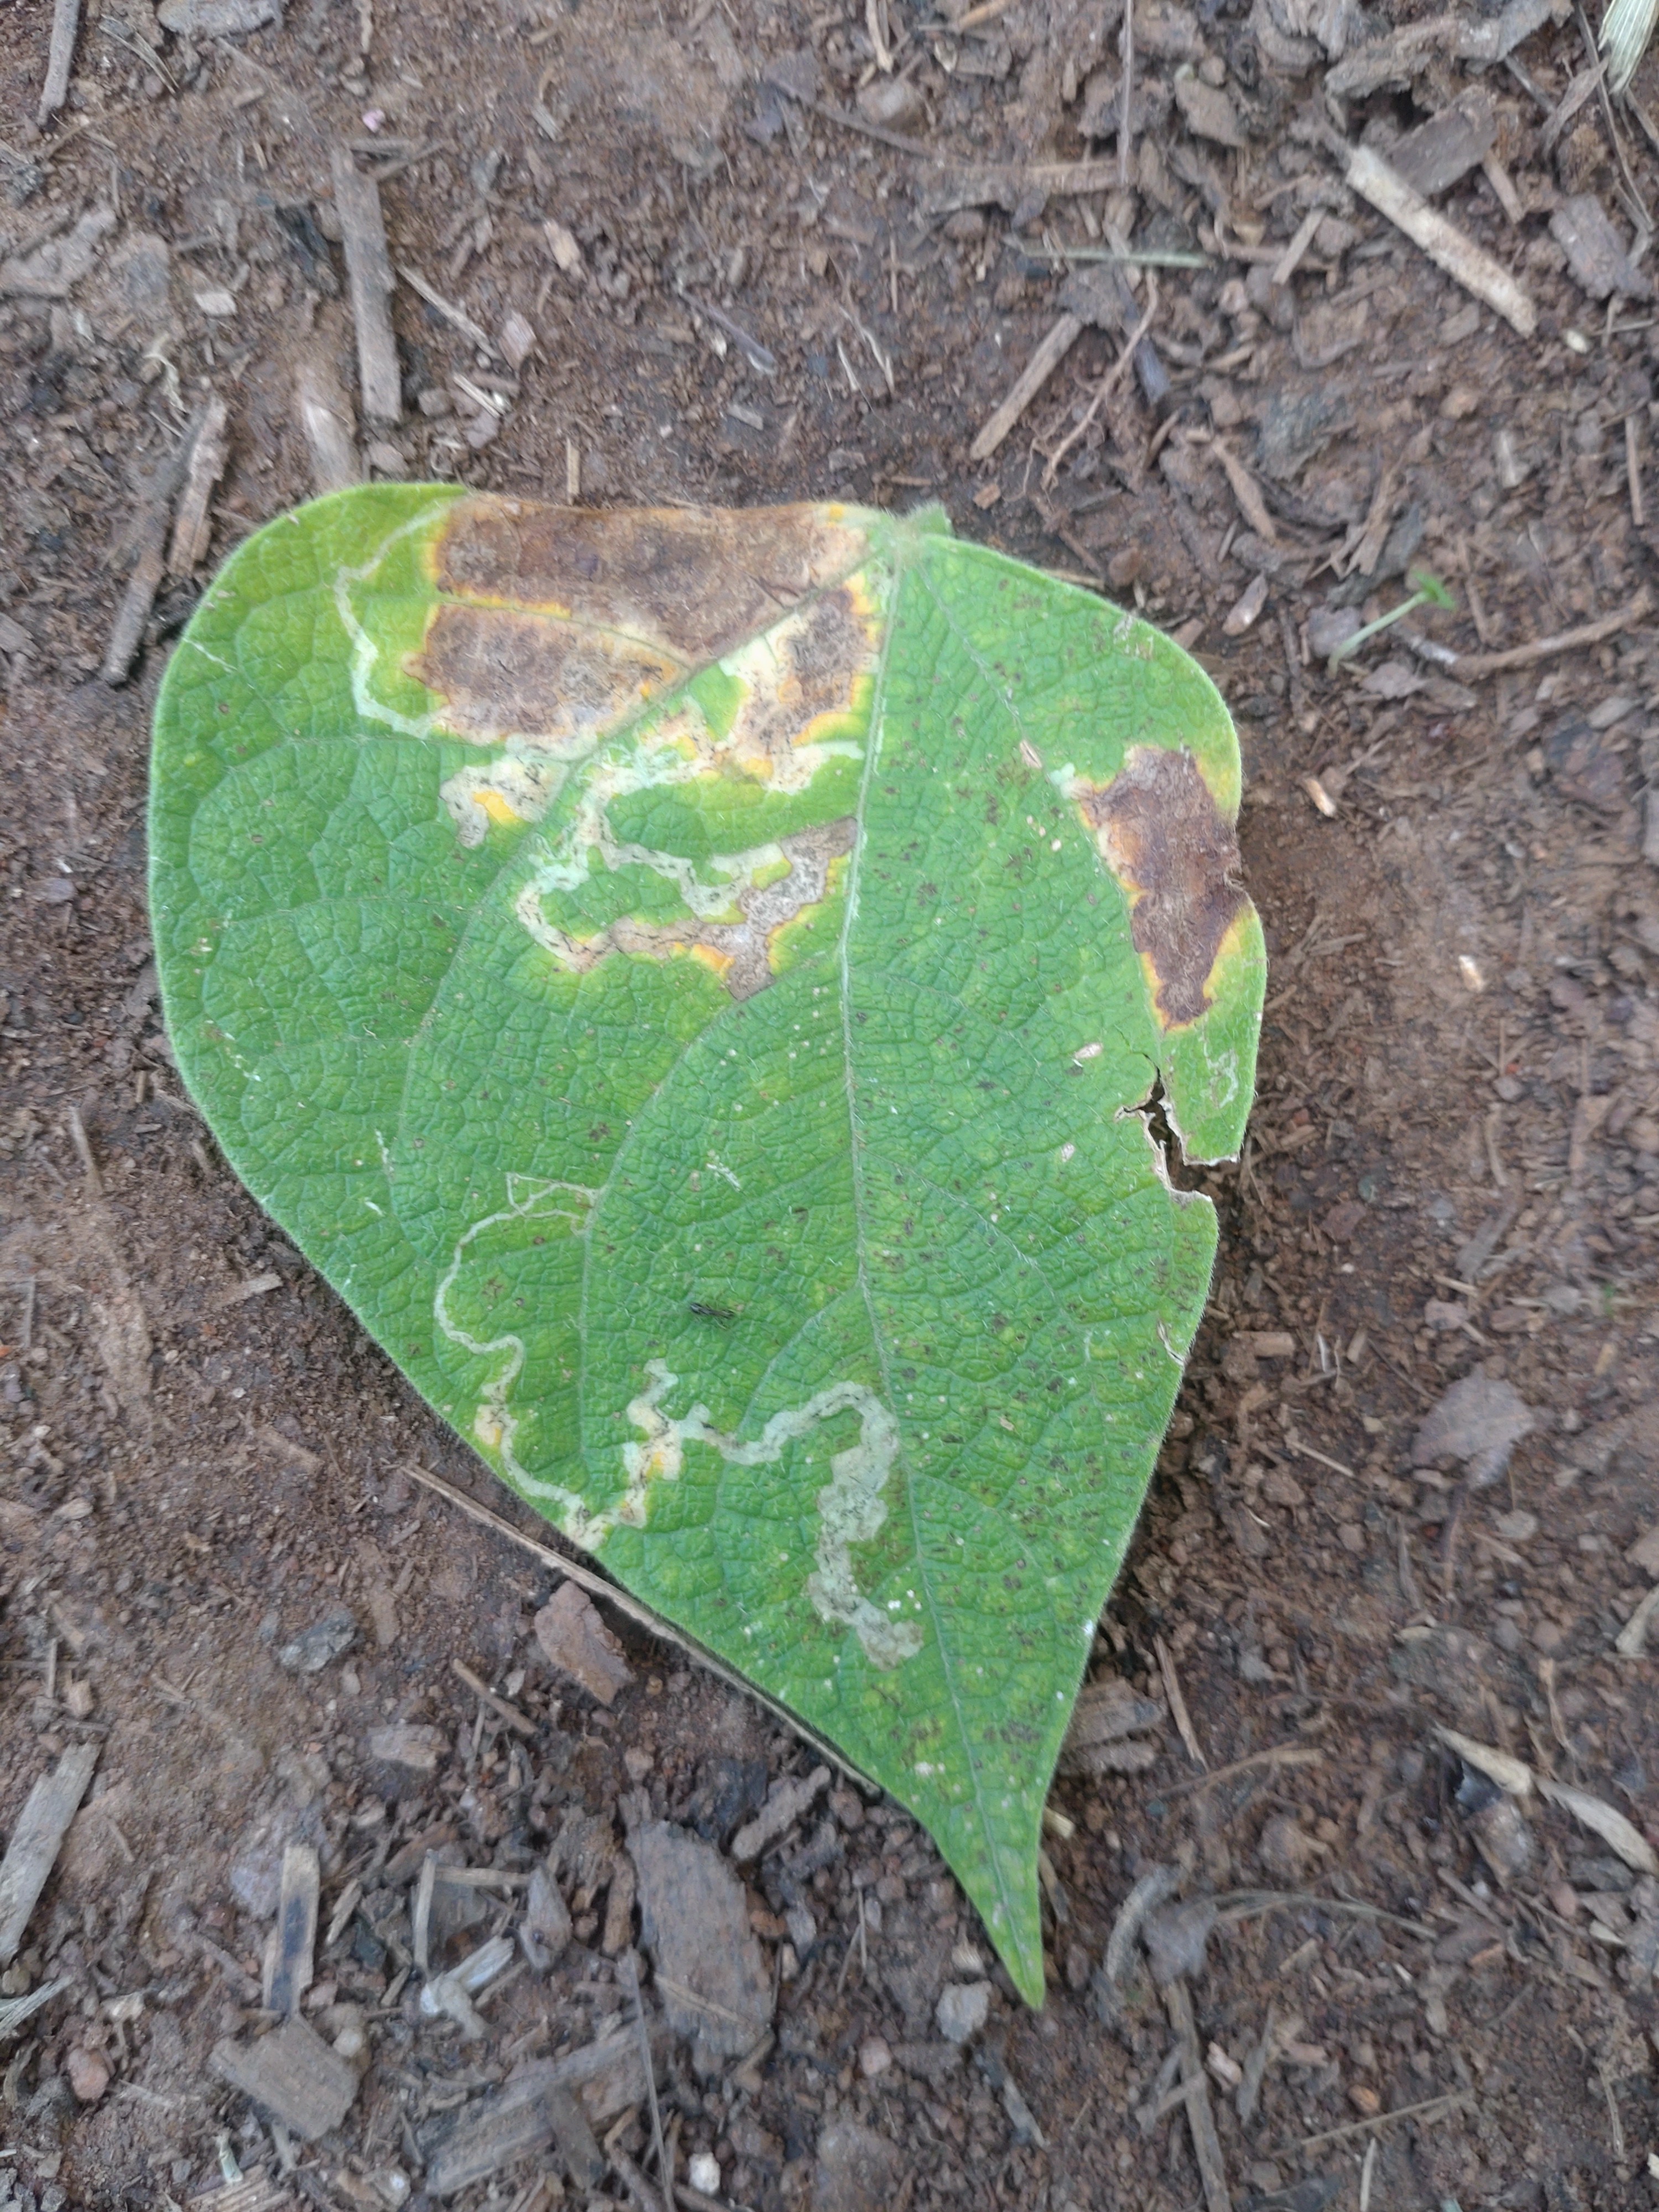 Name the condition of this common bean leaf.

anthracnose
